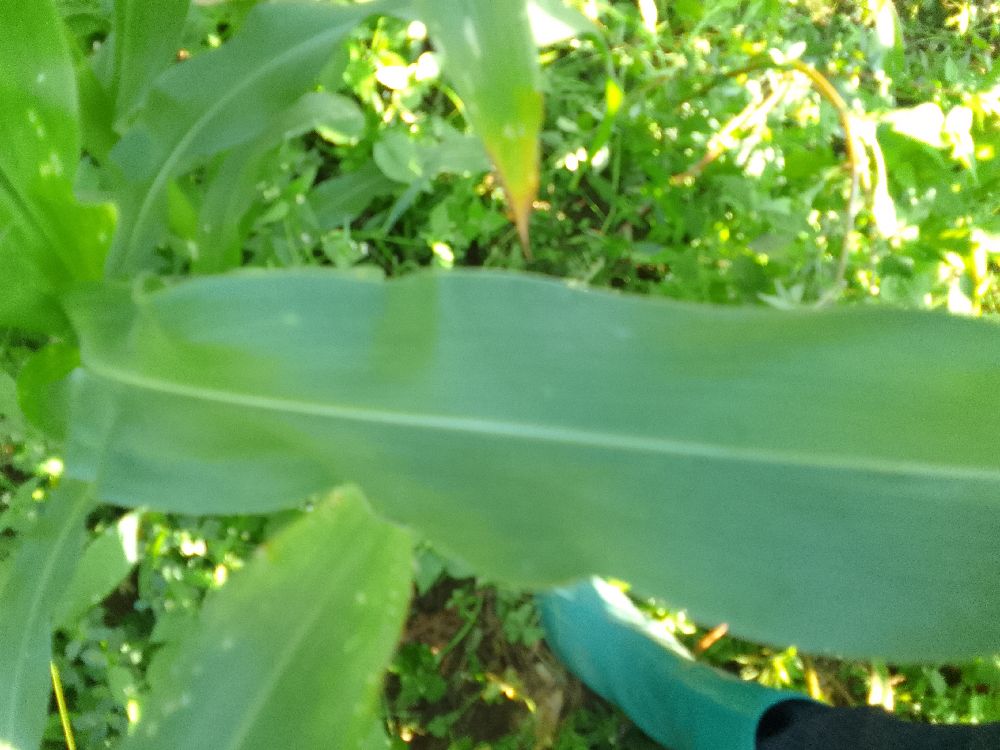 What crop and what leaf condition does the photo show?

maize, healthy
